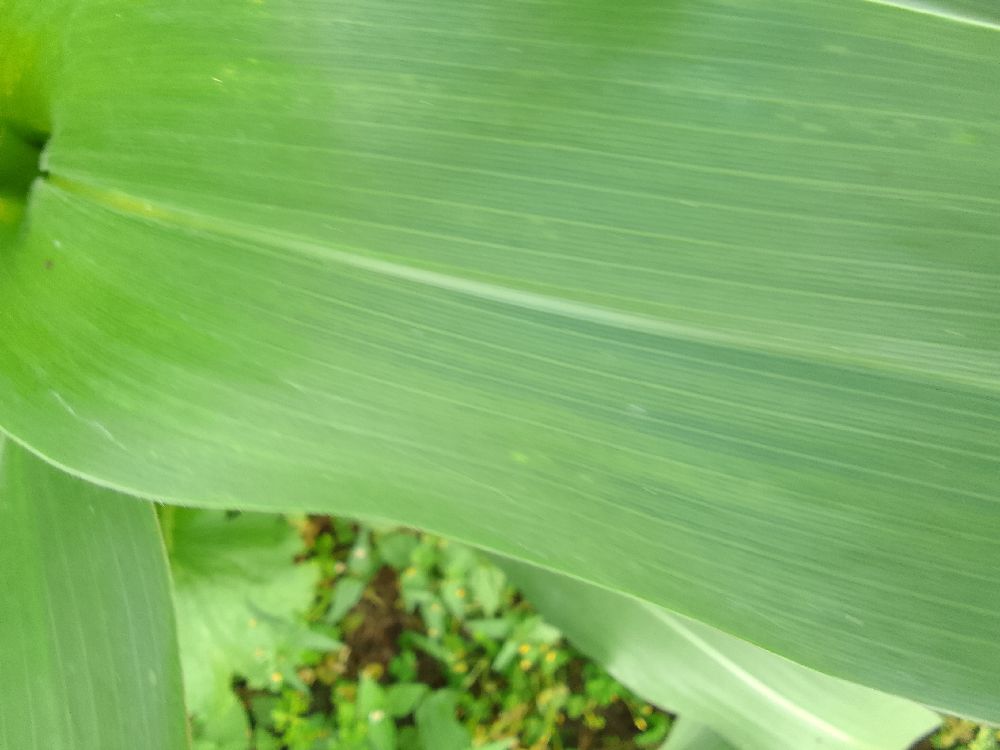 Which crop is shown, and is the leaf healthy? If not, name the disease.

maize, healthy
